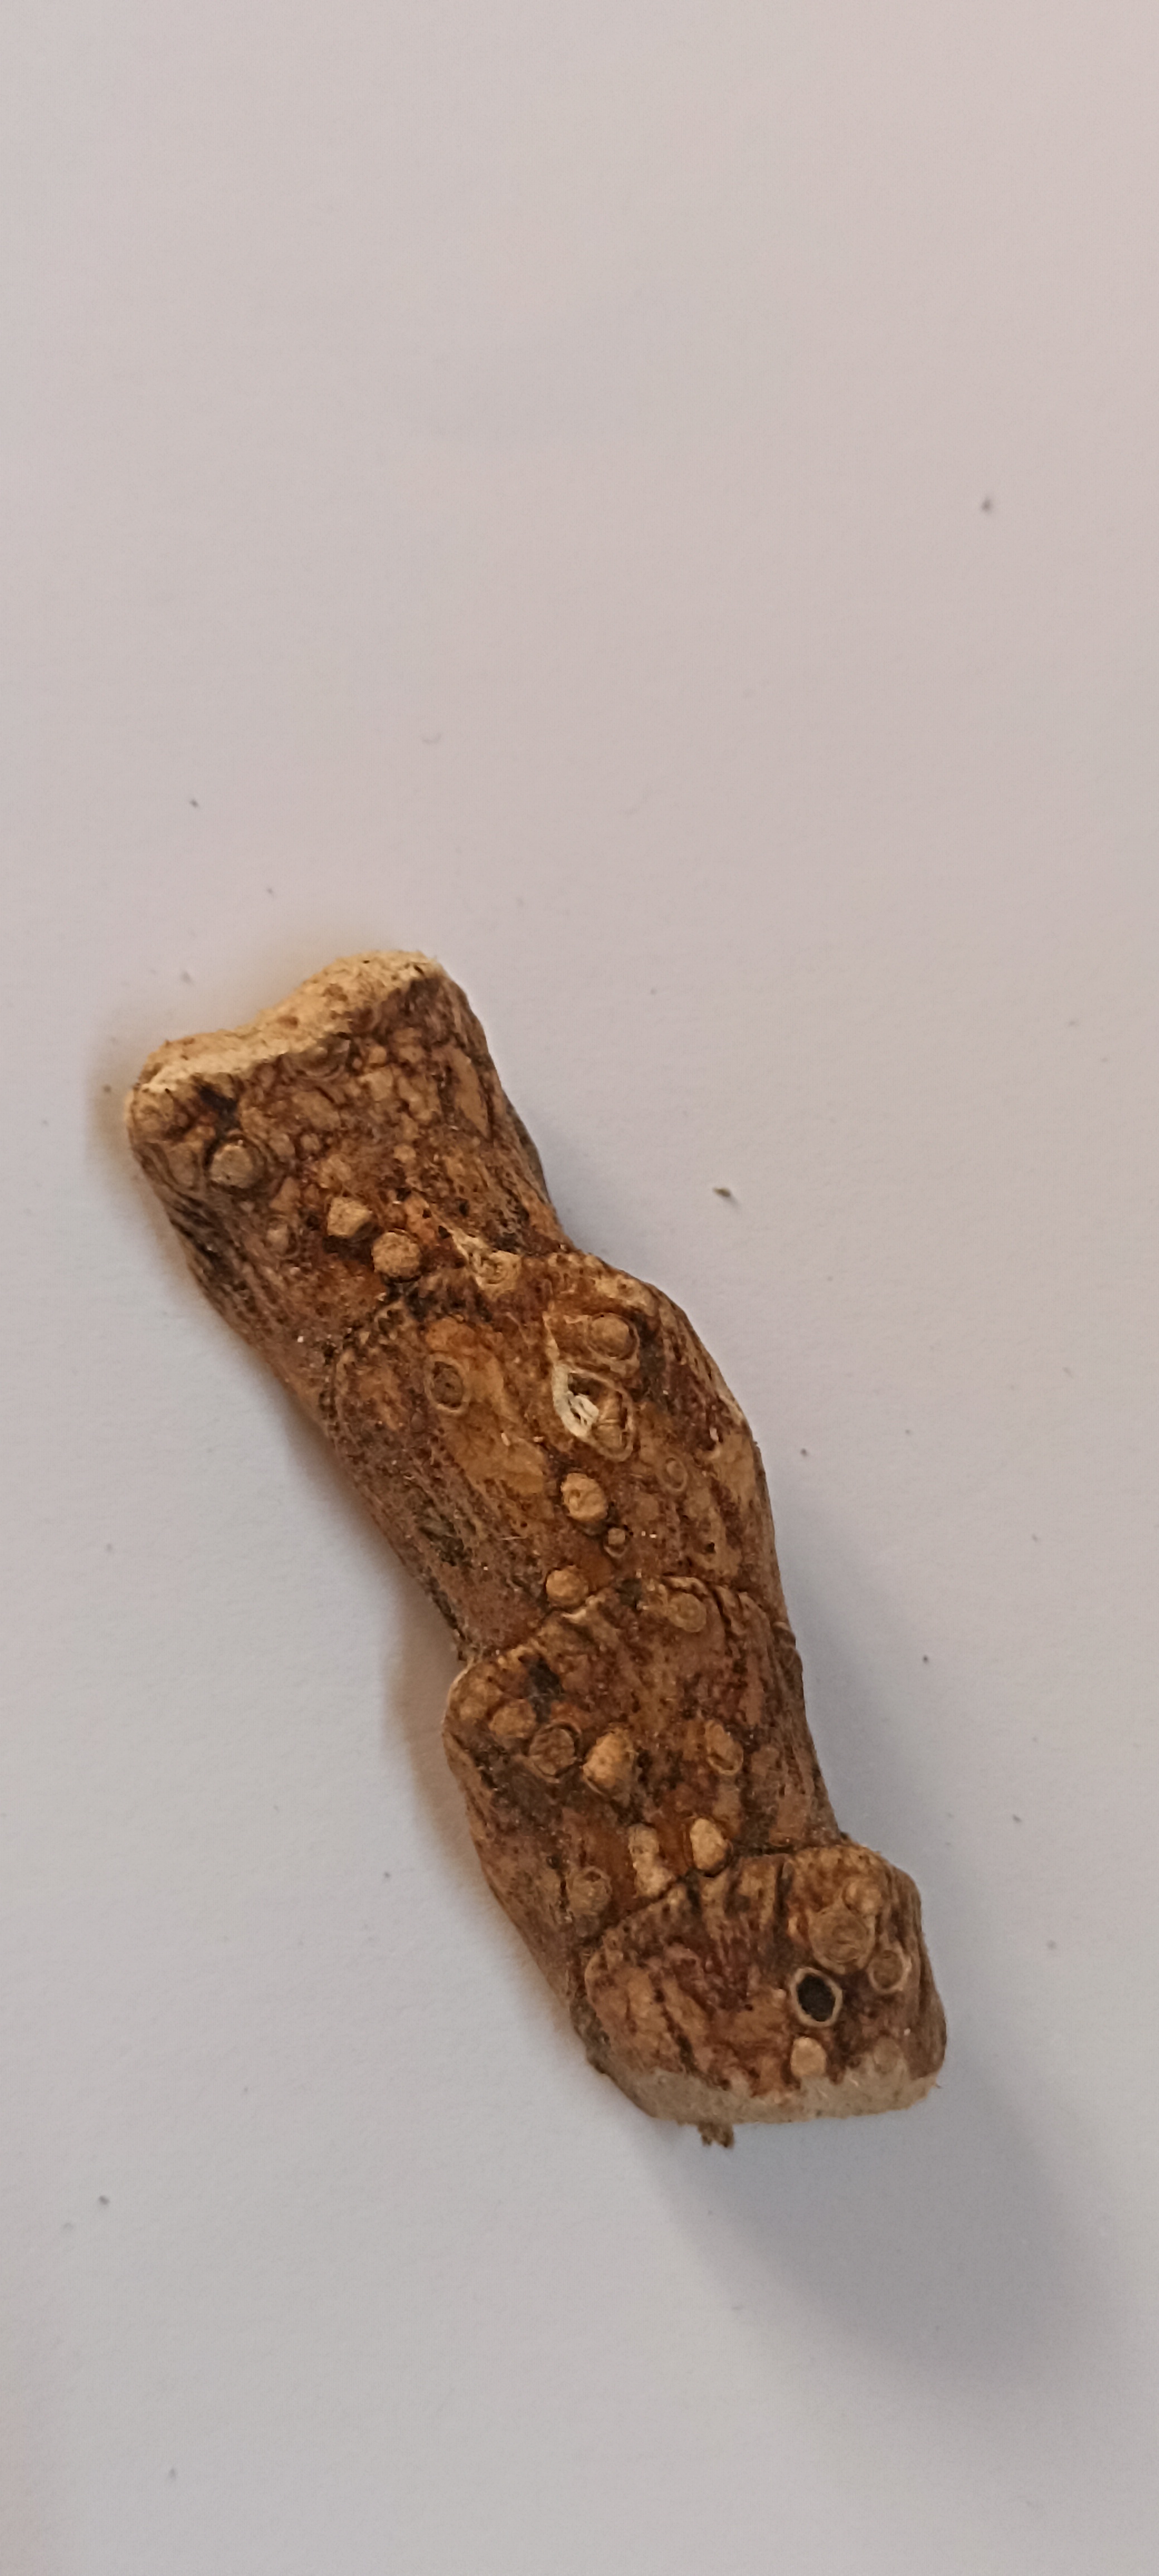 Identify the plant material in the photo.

vekhand
